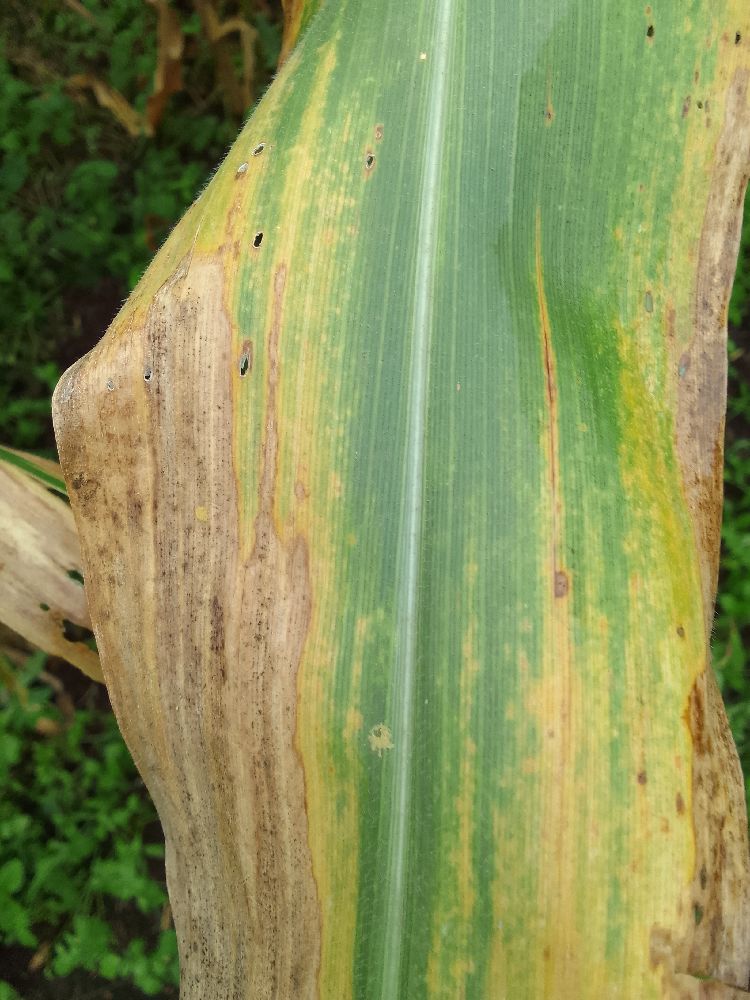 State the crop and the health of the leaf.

maize, maize lethal necrosis
